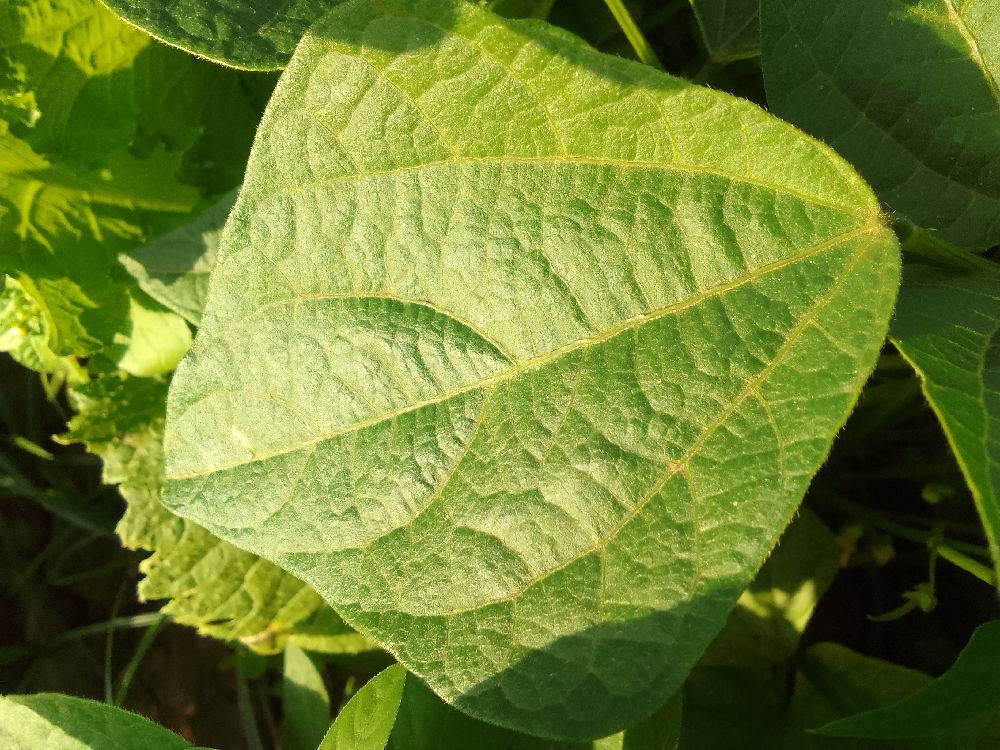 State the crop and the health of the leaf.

common bean, healthy
